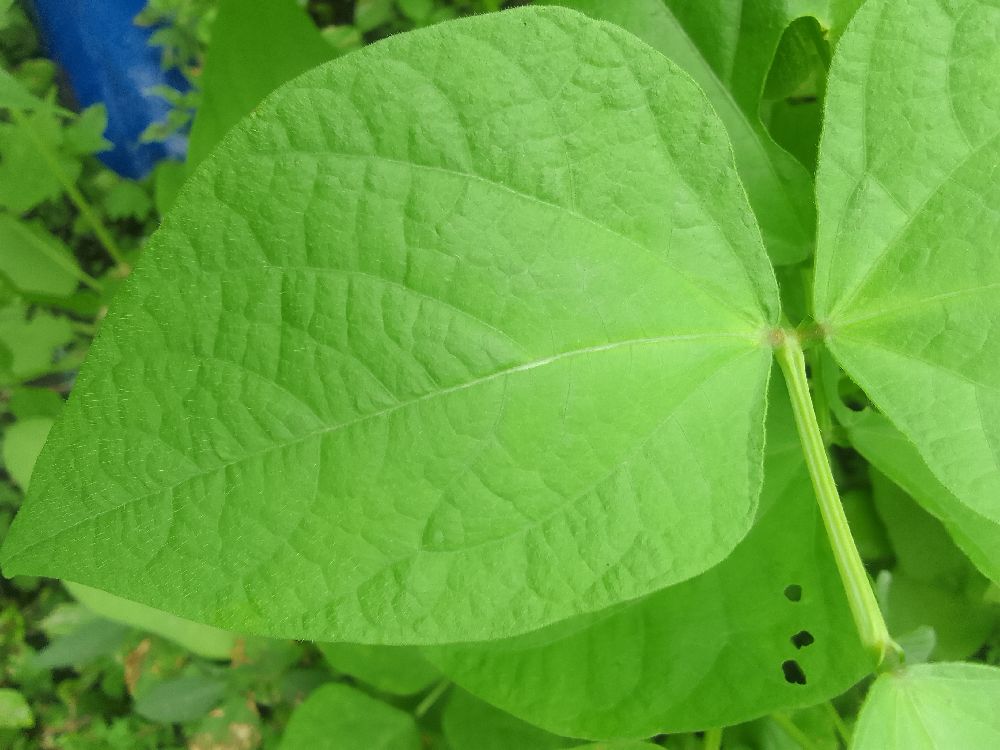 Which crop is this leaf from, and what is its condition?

common bean, healthy
